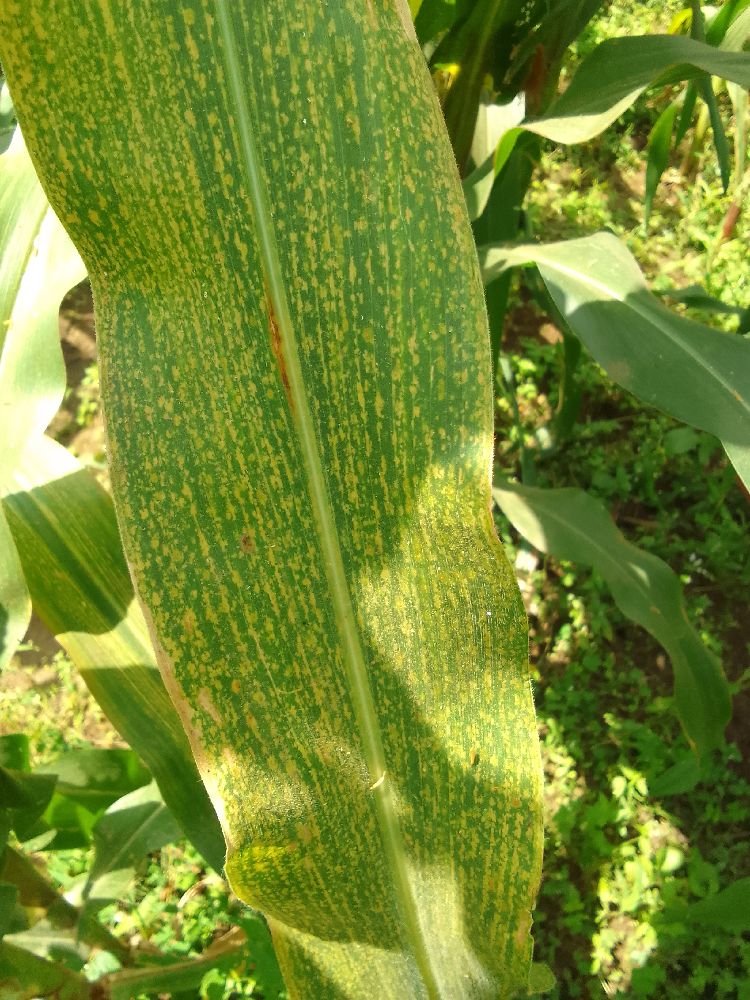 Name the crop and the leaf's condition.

maize, maize lethal necrosis
